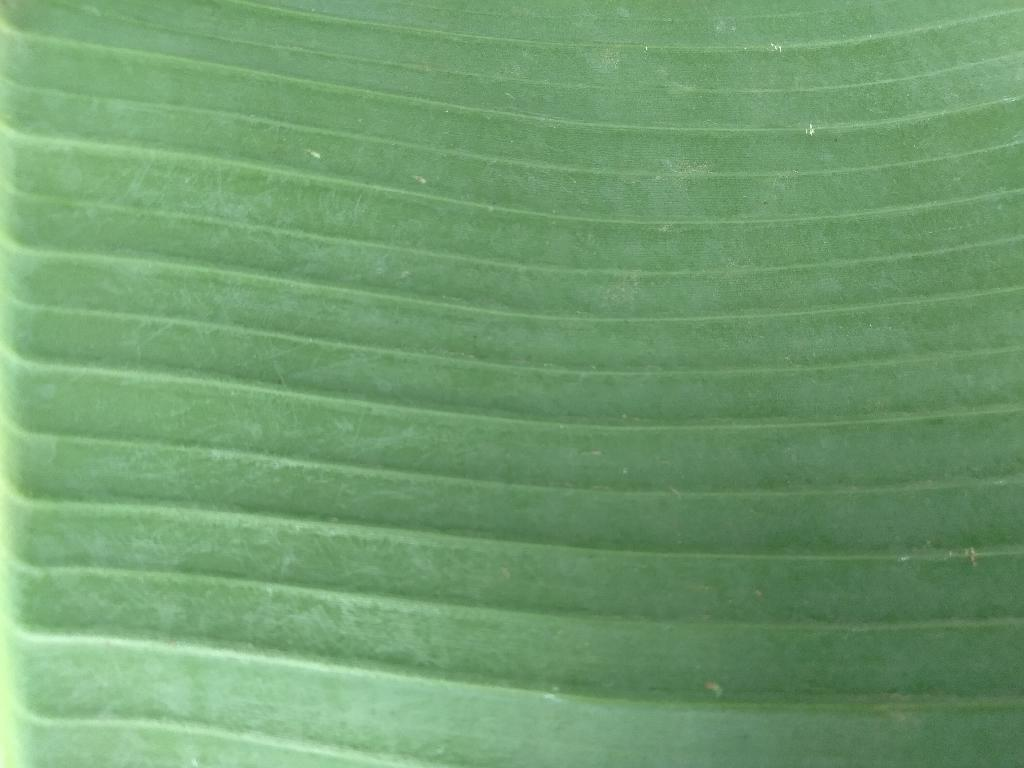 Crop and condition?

banana, healthy
